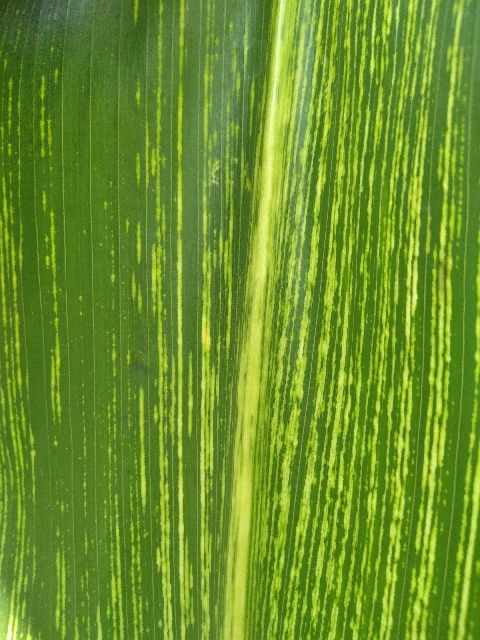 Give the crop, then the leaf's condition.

maize, maize streak virus
